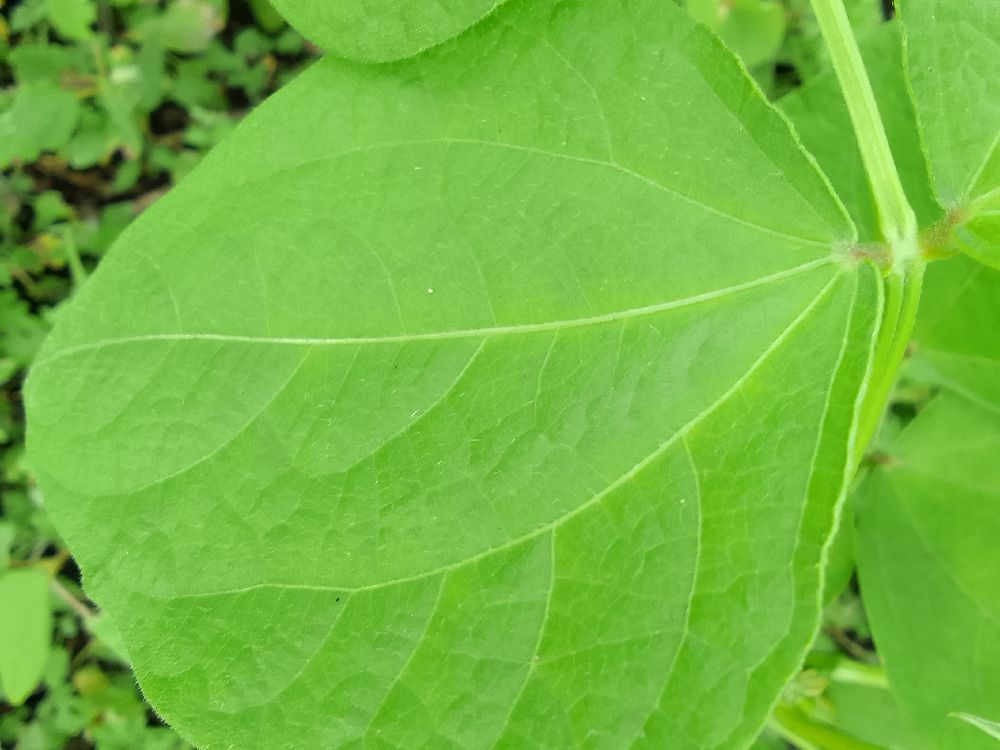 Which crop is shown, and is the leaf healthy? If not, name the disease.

common bean, healthy
